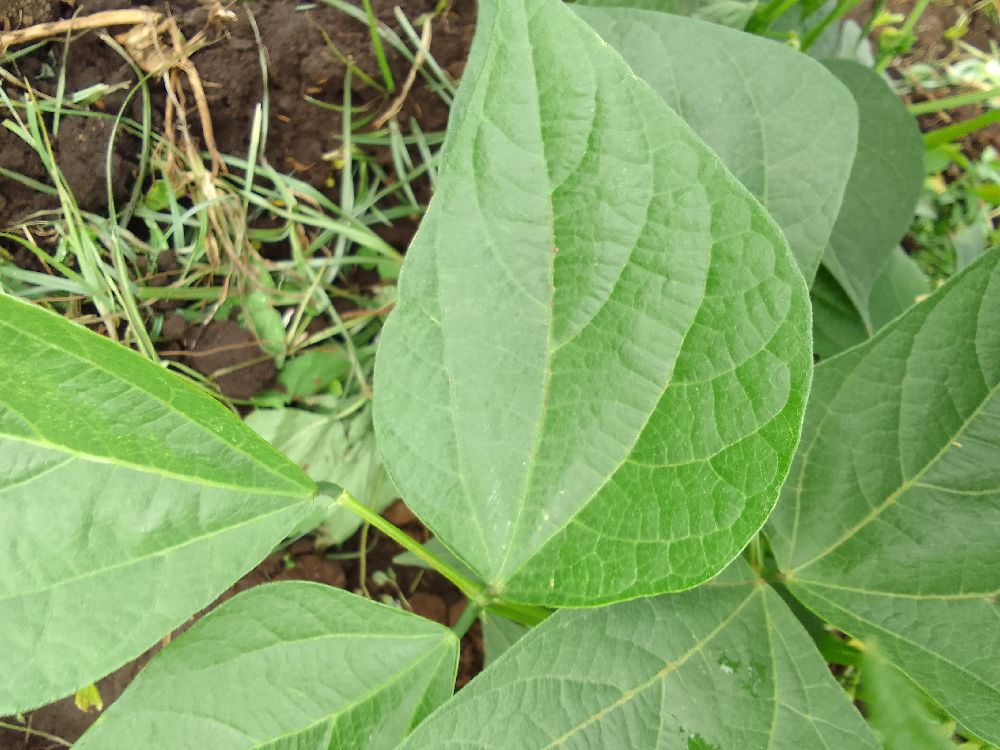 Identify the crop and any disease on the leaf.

common bean, healthy
